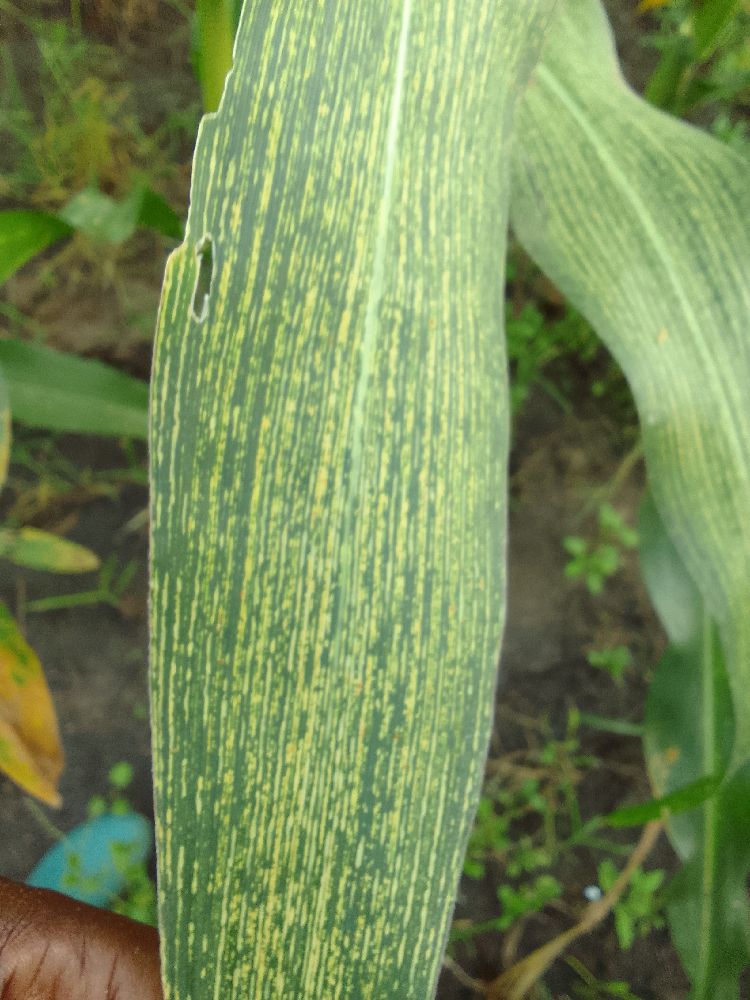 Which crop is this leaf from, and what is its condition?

maize, maize streak virus
